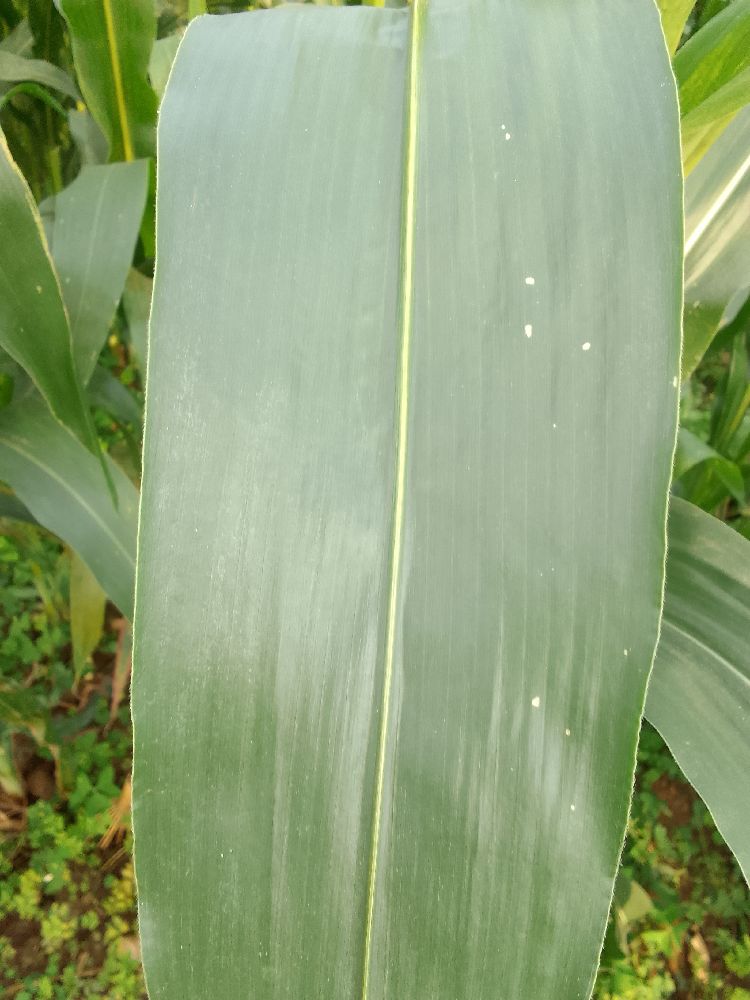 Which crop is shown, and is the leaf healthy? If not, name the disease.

maize, healthy
